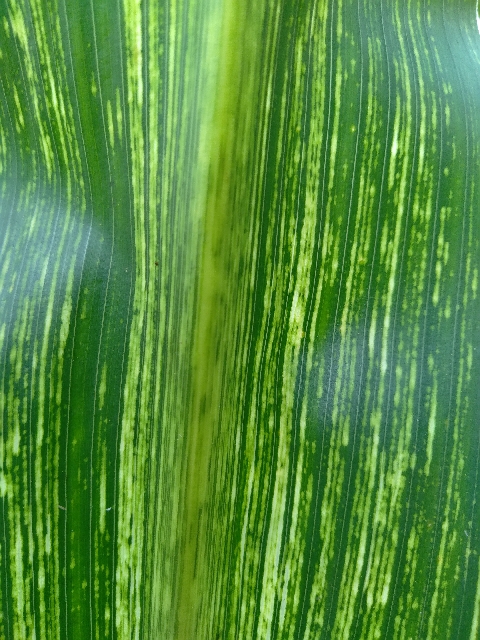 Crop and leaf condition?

maize, maize streak virus
